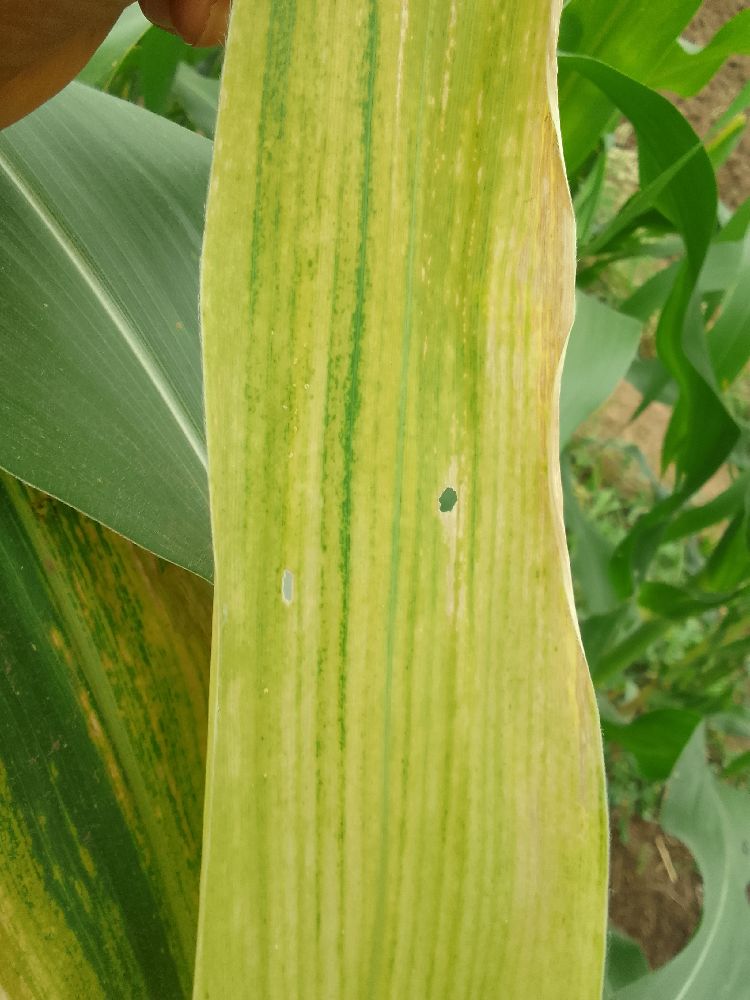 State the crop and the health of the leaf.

maize, maize lethal necrosis
